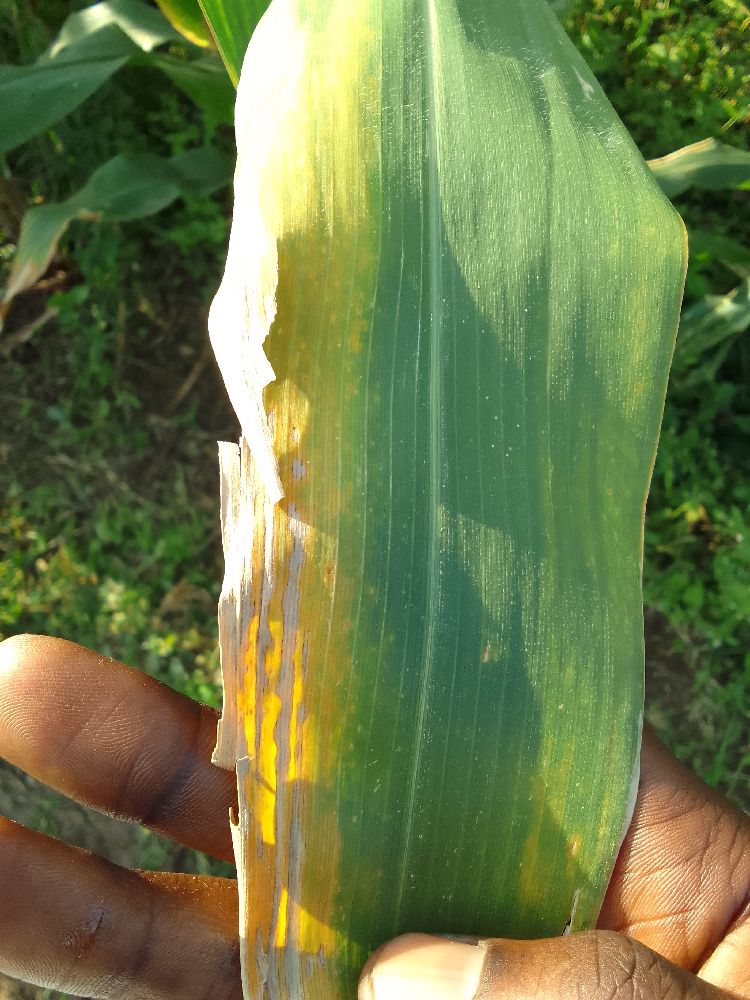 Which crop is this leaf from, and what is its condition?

maize, maize lethal necrosis
